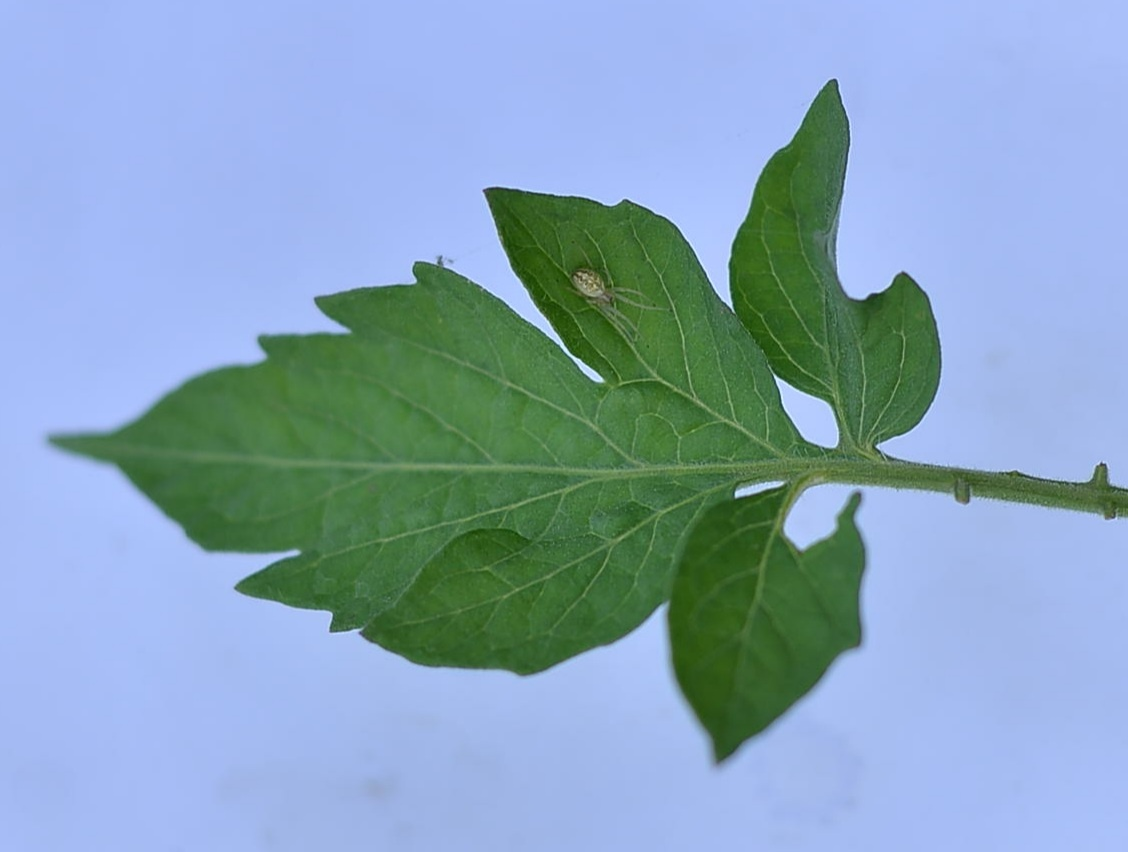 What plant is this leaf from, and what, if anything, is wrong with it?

tomato, healthy
